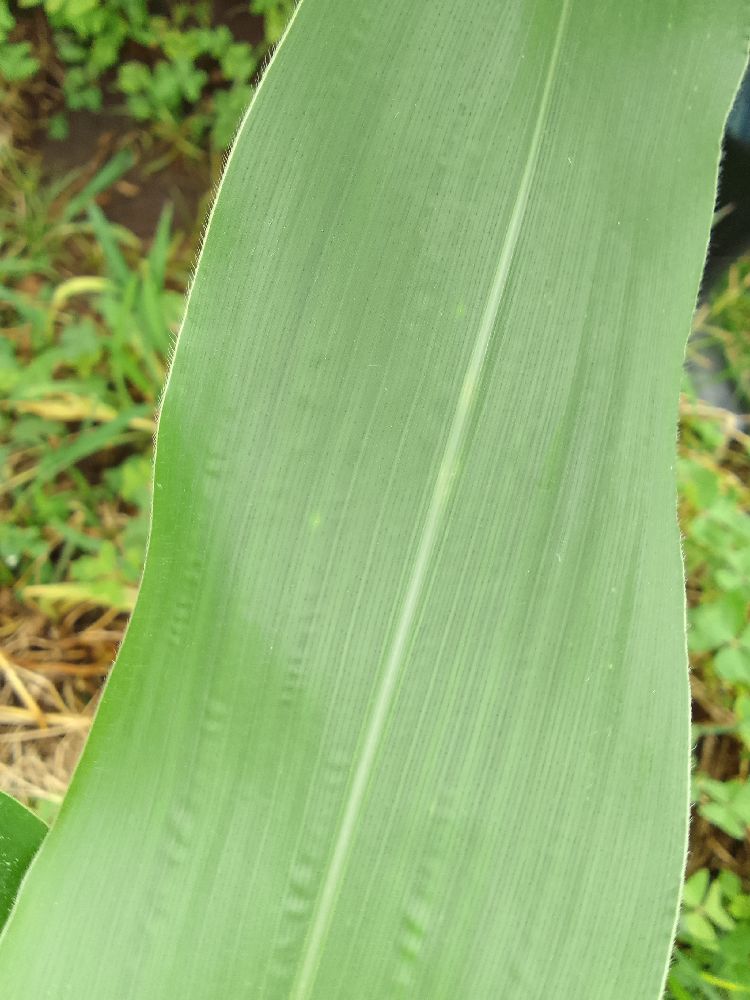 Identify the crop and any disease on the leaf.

maize, healthy
